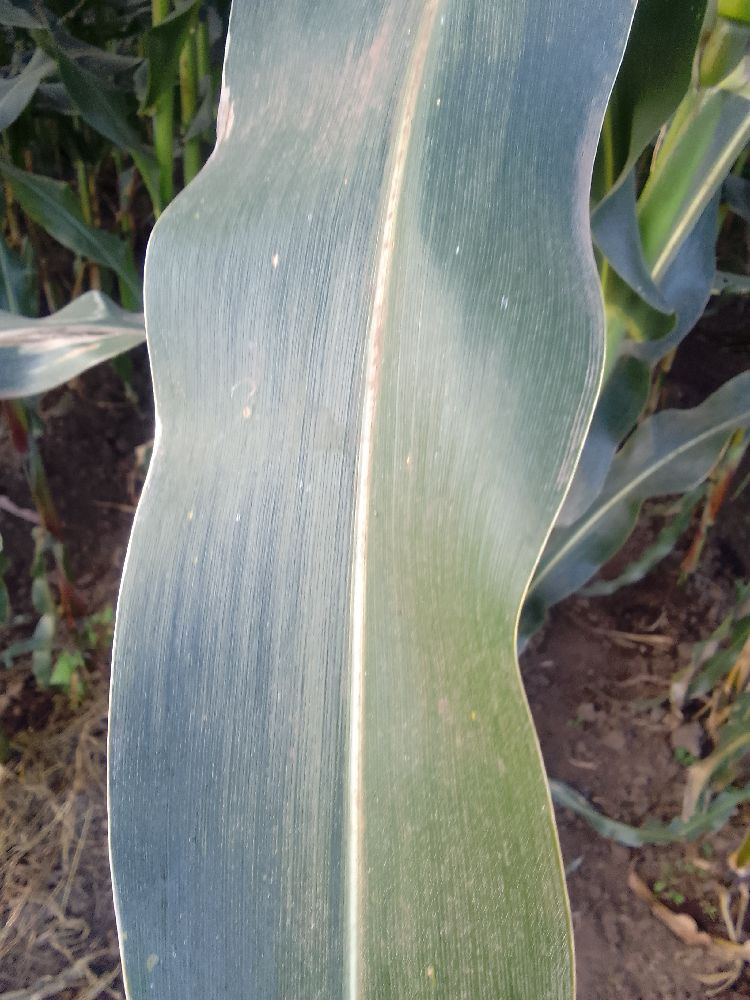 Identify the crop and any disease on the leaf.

maize, healthy
